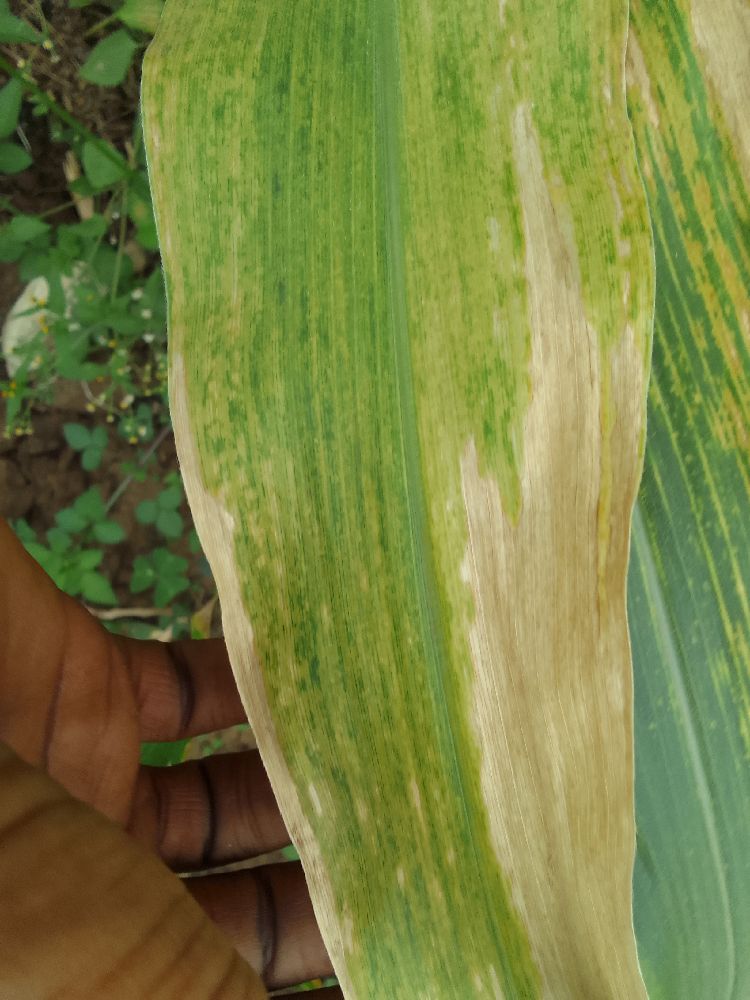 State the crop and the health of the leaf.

maize, maize lethal necrosis
